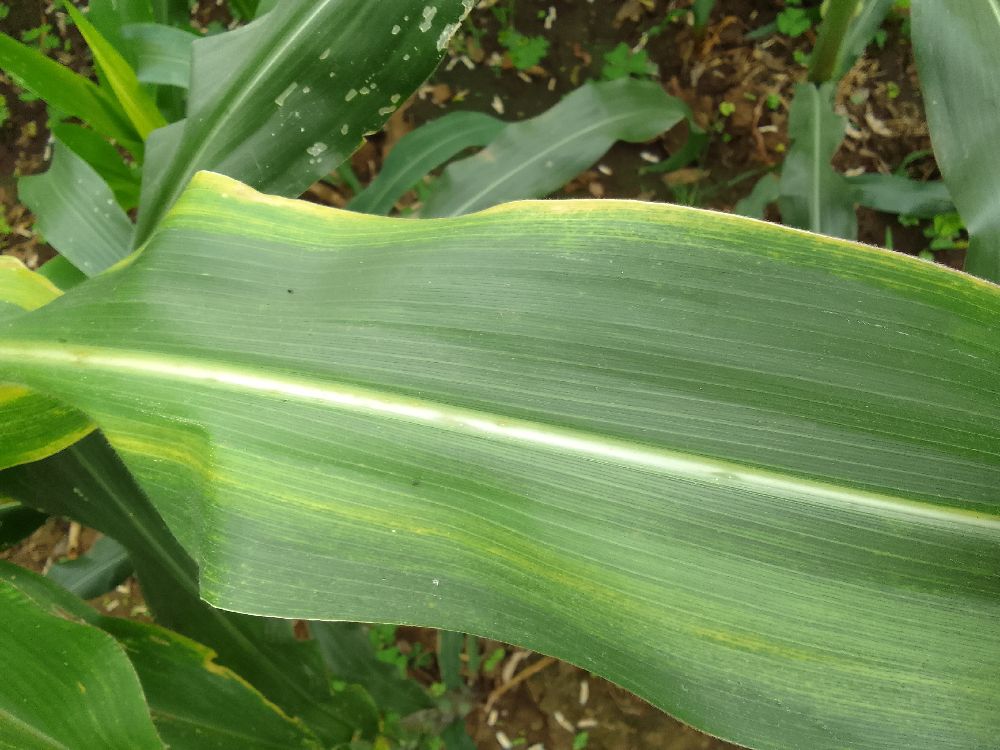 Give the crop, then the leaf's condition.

maize, maize lethal necrosis
